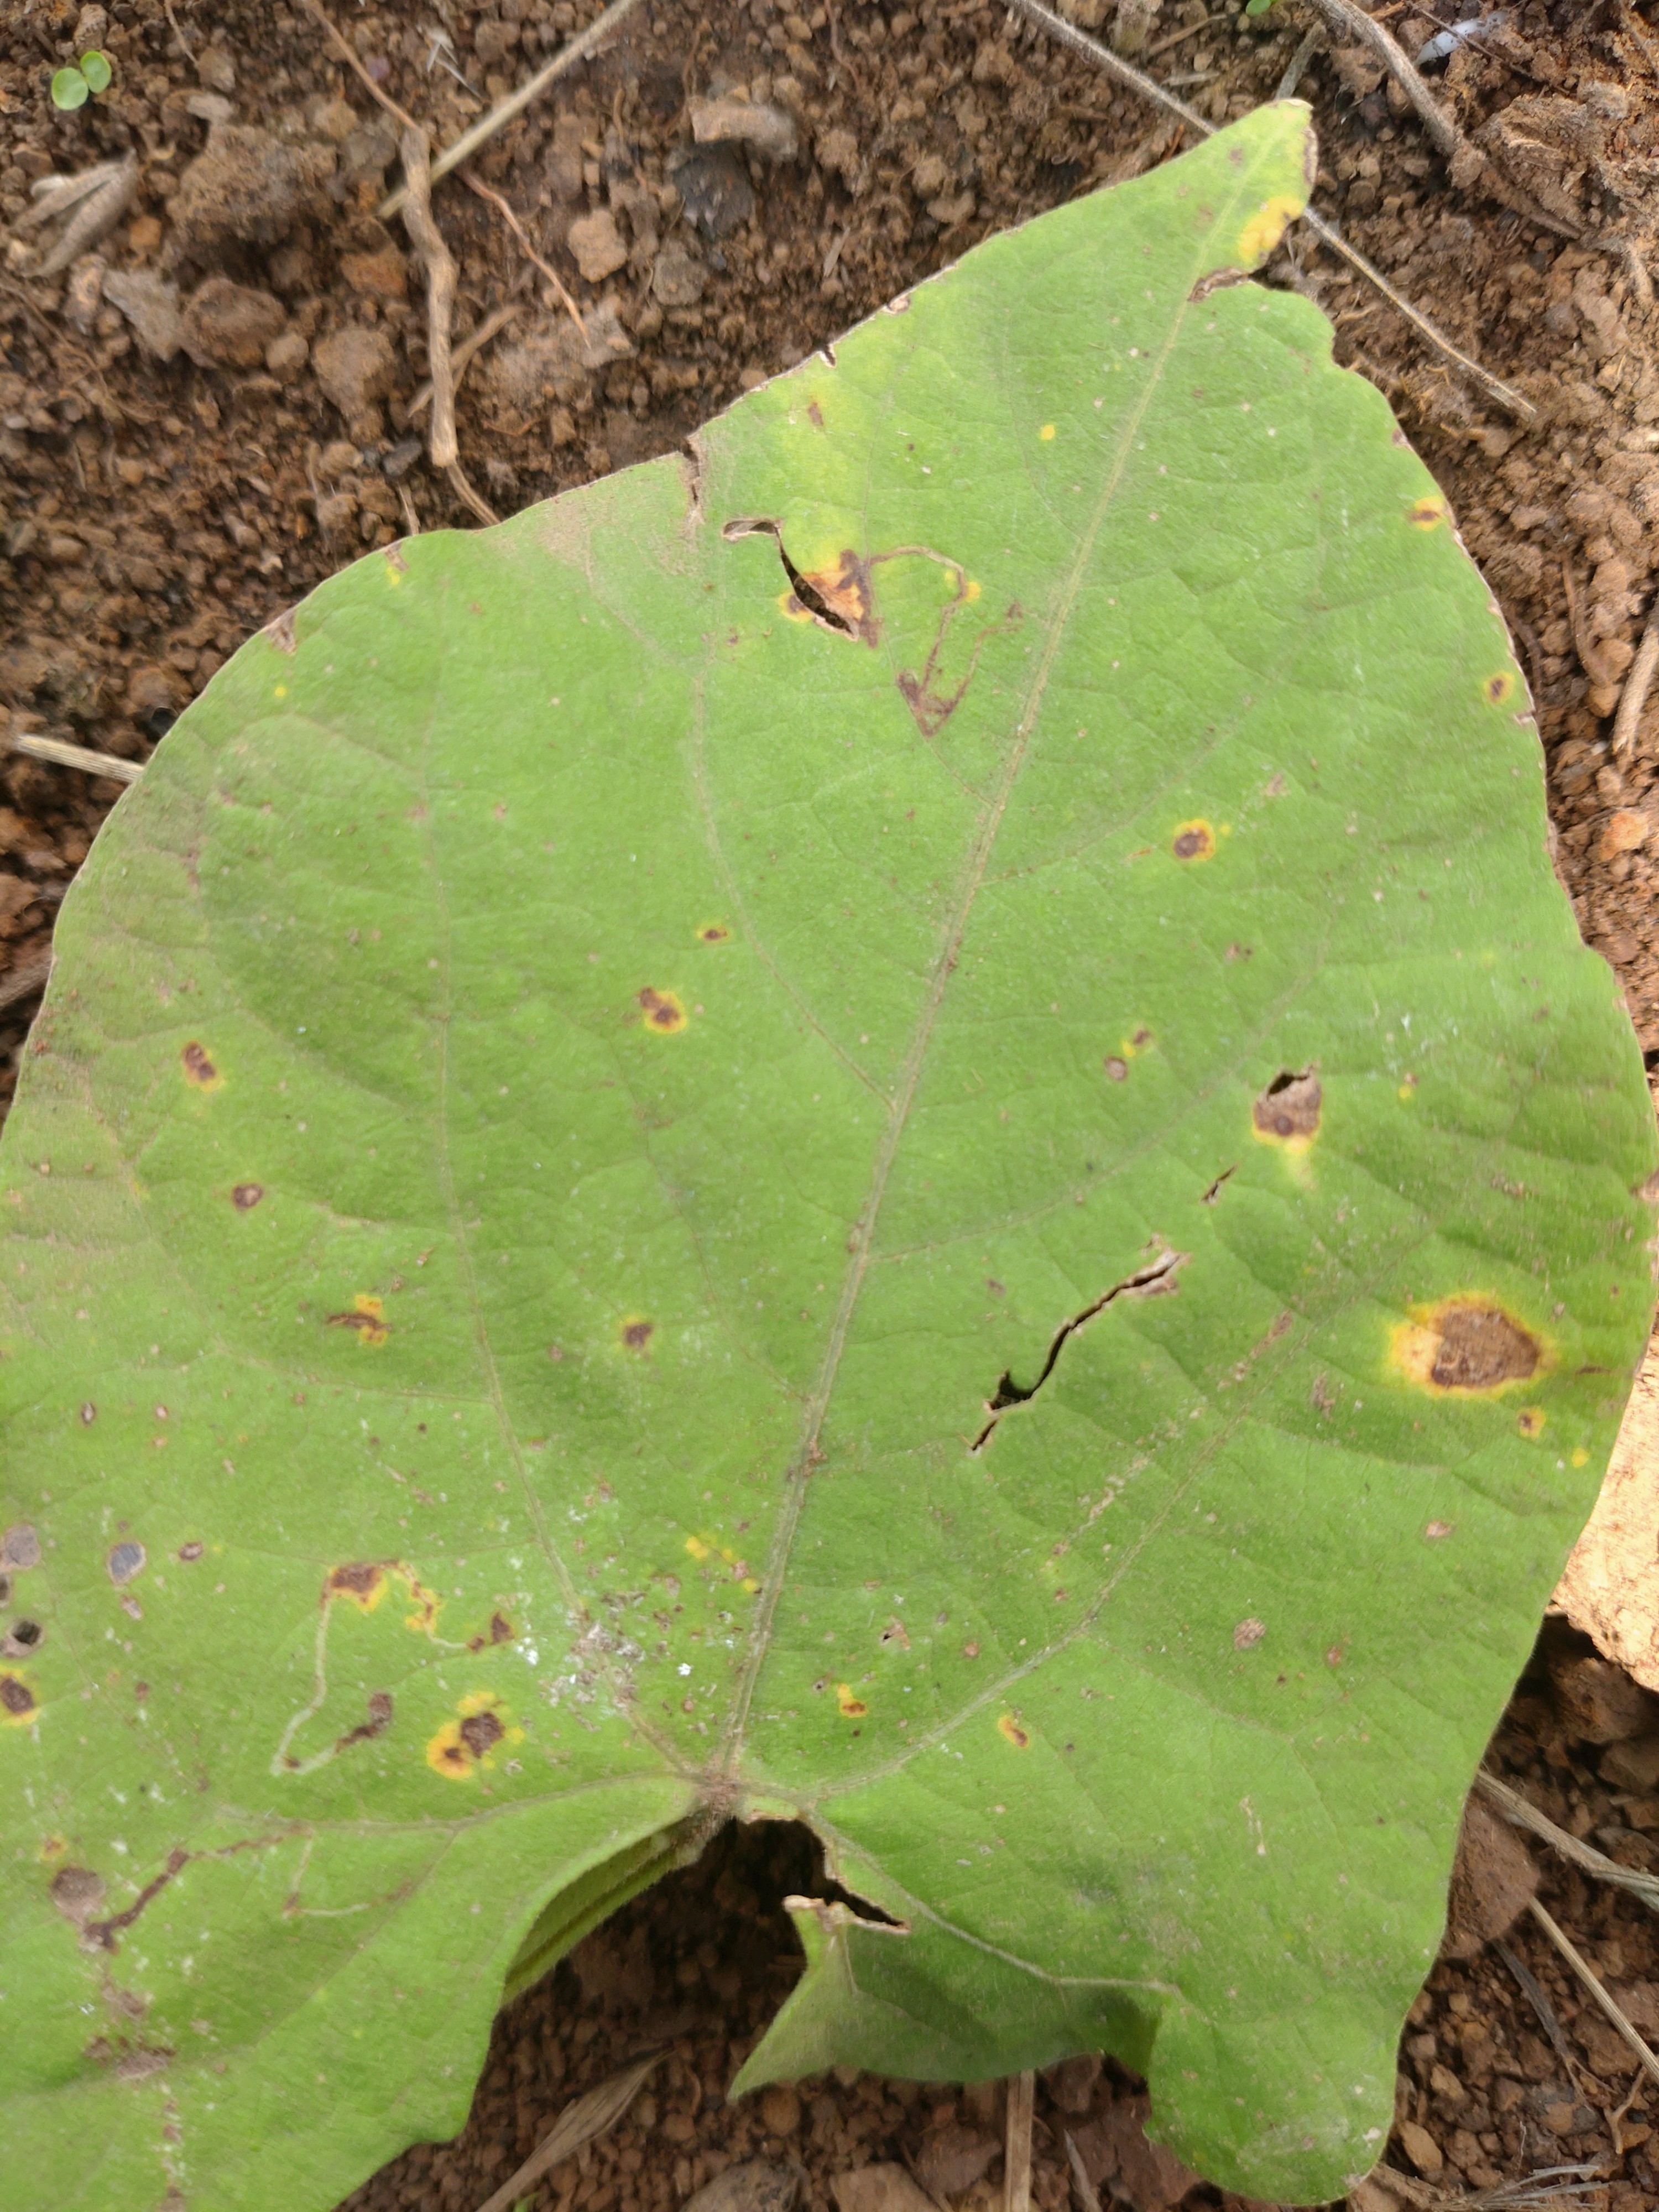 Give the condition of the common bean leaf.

rust
